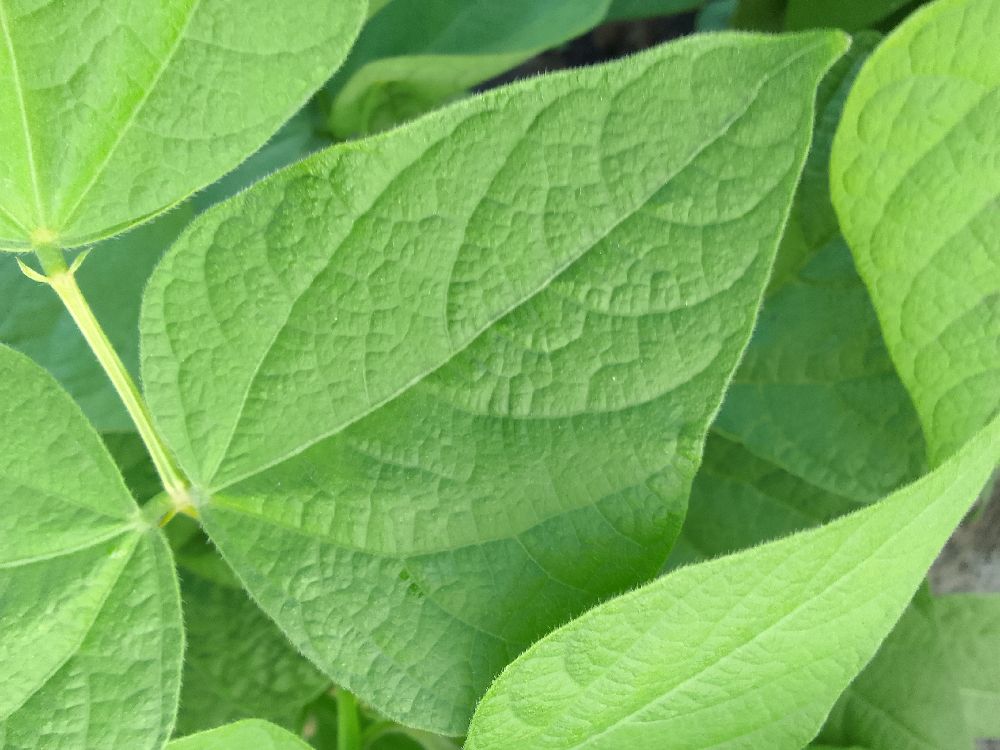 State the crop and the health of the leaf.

common bean, healthy
